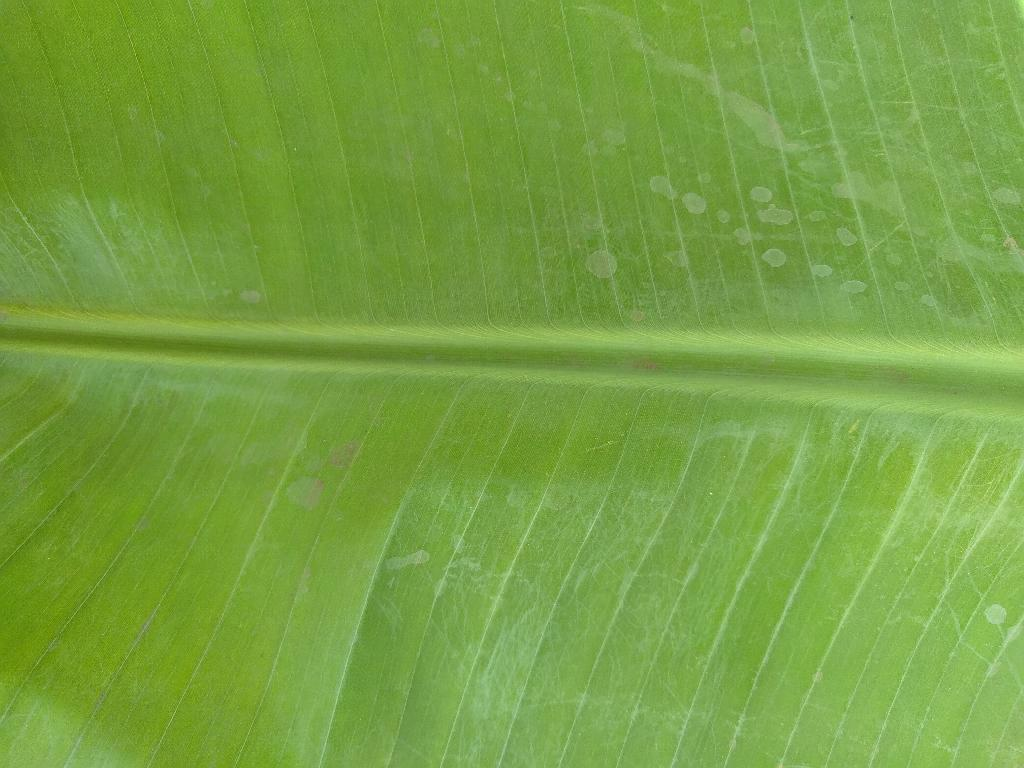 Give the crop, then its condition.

banana, healthy
